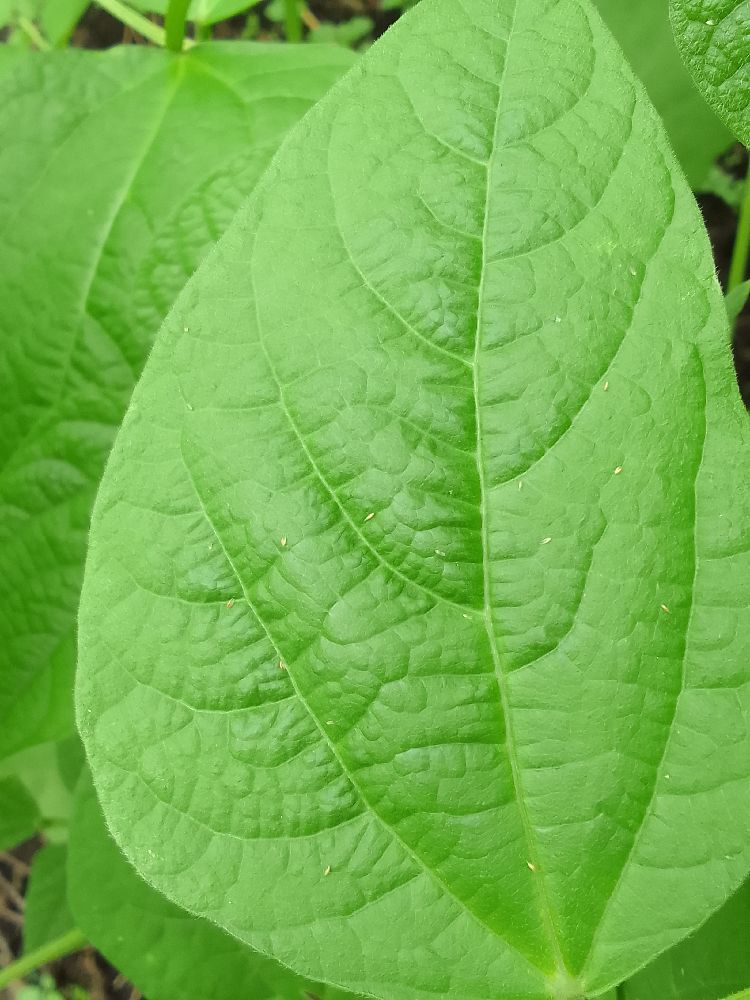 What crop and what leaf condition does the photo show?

common bean, healthy
